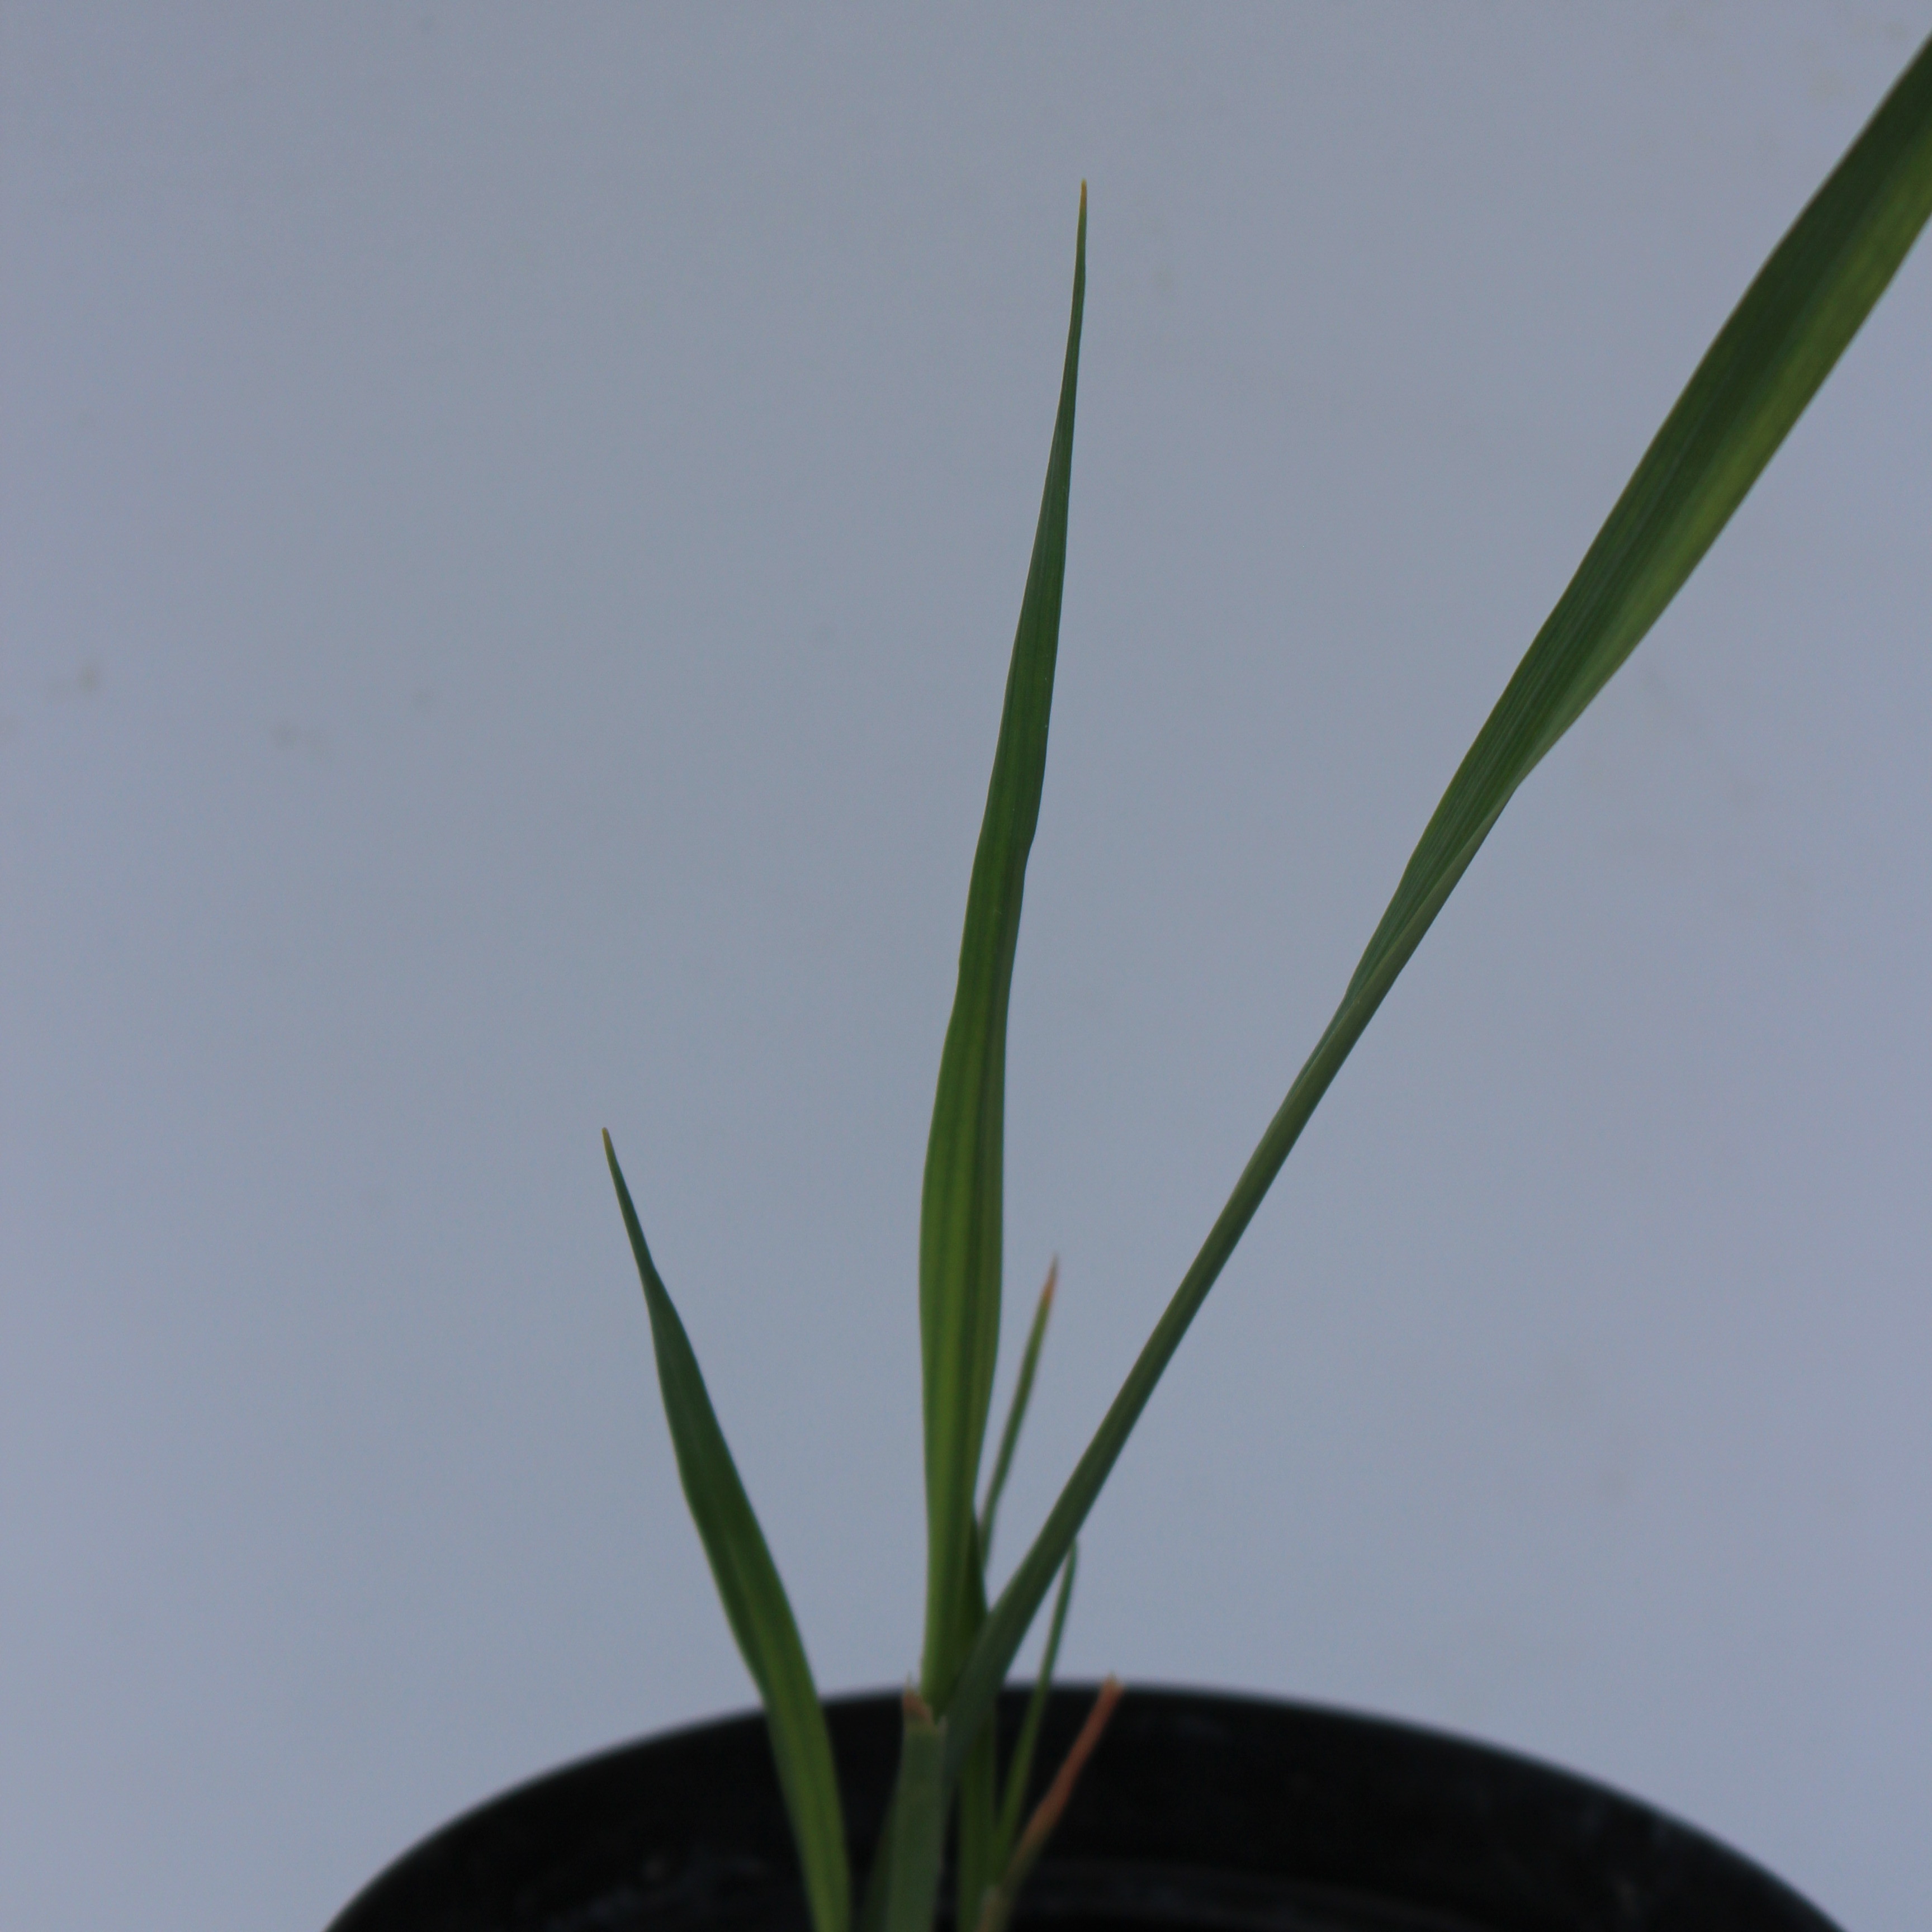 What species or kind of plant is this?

Avena sterilis
